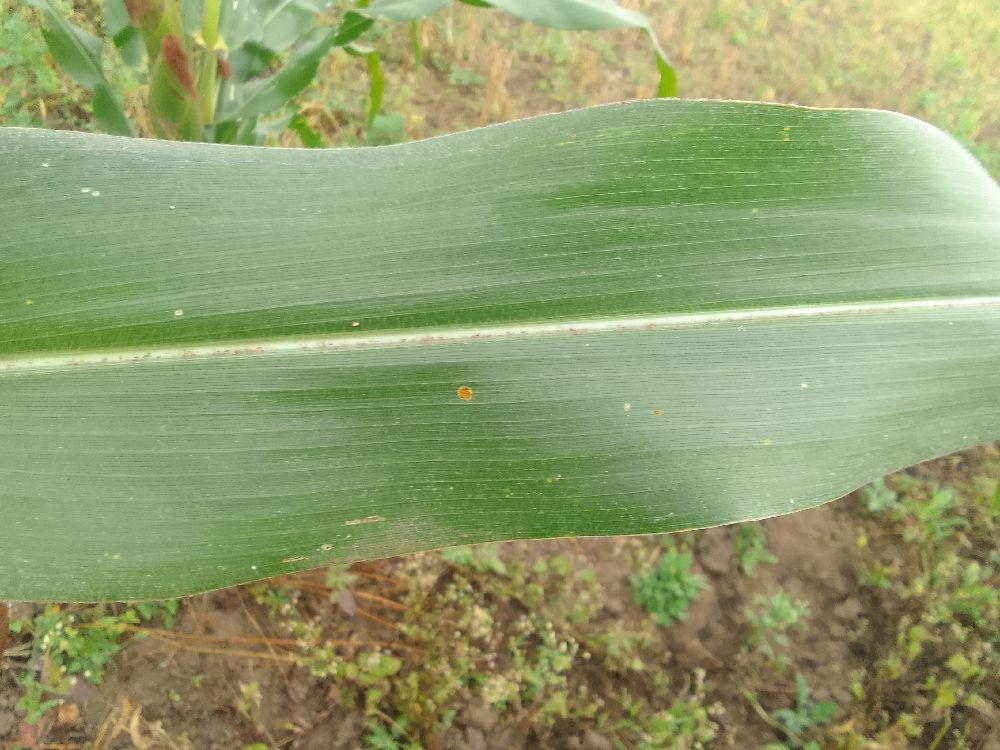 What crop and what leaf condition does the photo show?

maize, healthy
